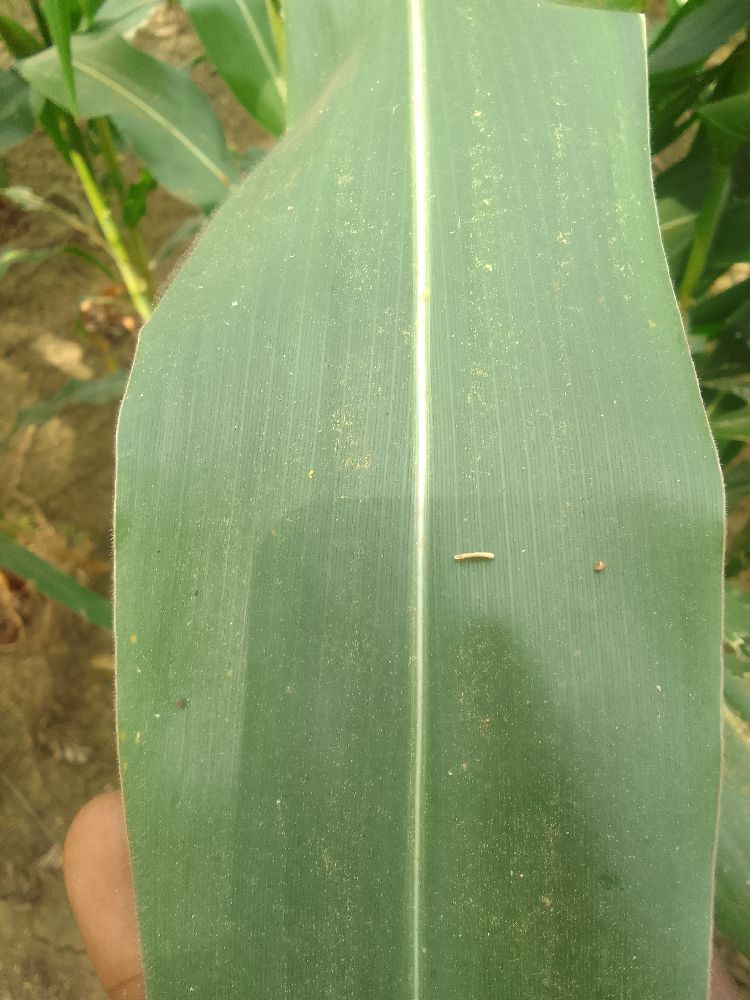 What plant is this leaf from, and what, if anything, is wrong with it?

maize, healthy
